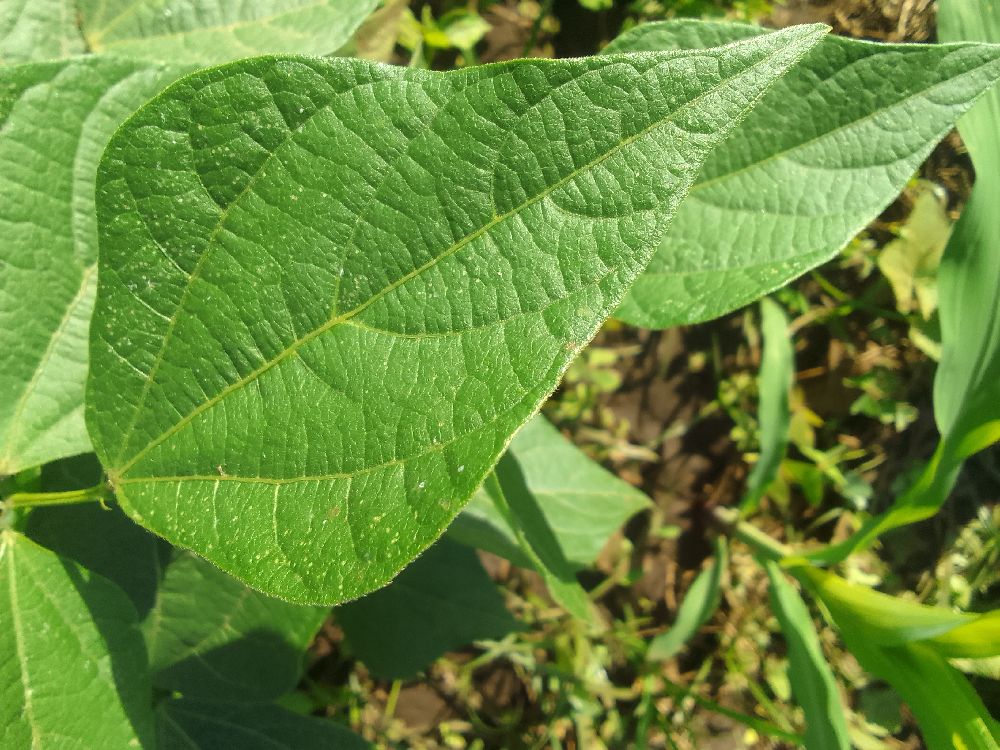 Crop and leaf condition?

common bean, healthy
